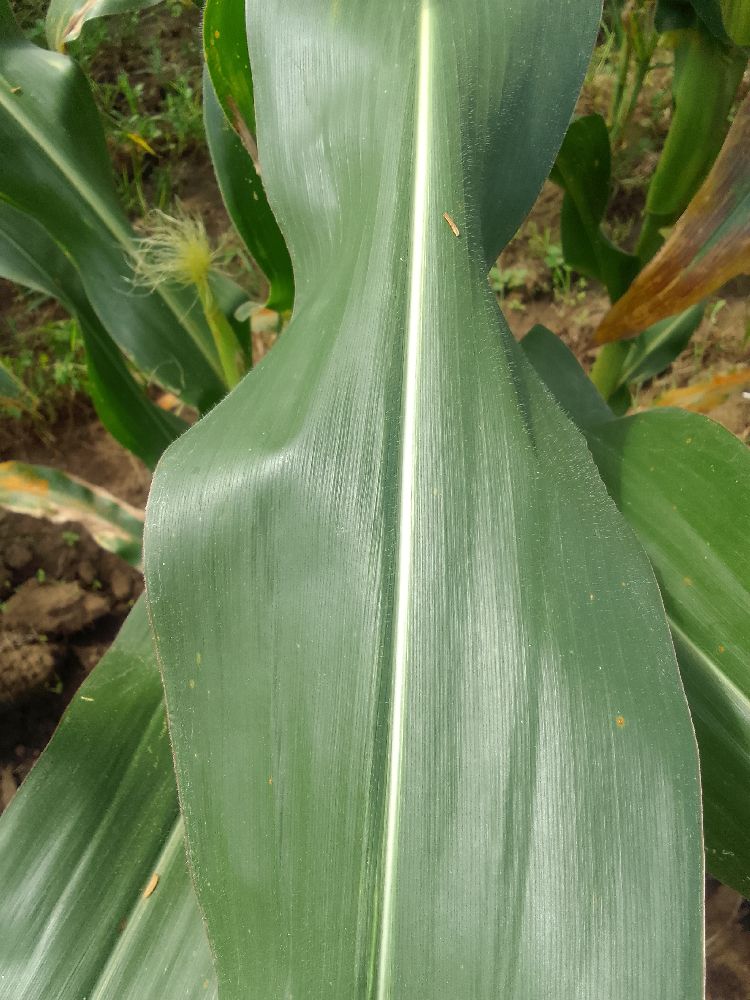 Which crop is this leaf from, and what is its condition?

maize, healthy
